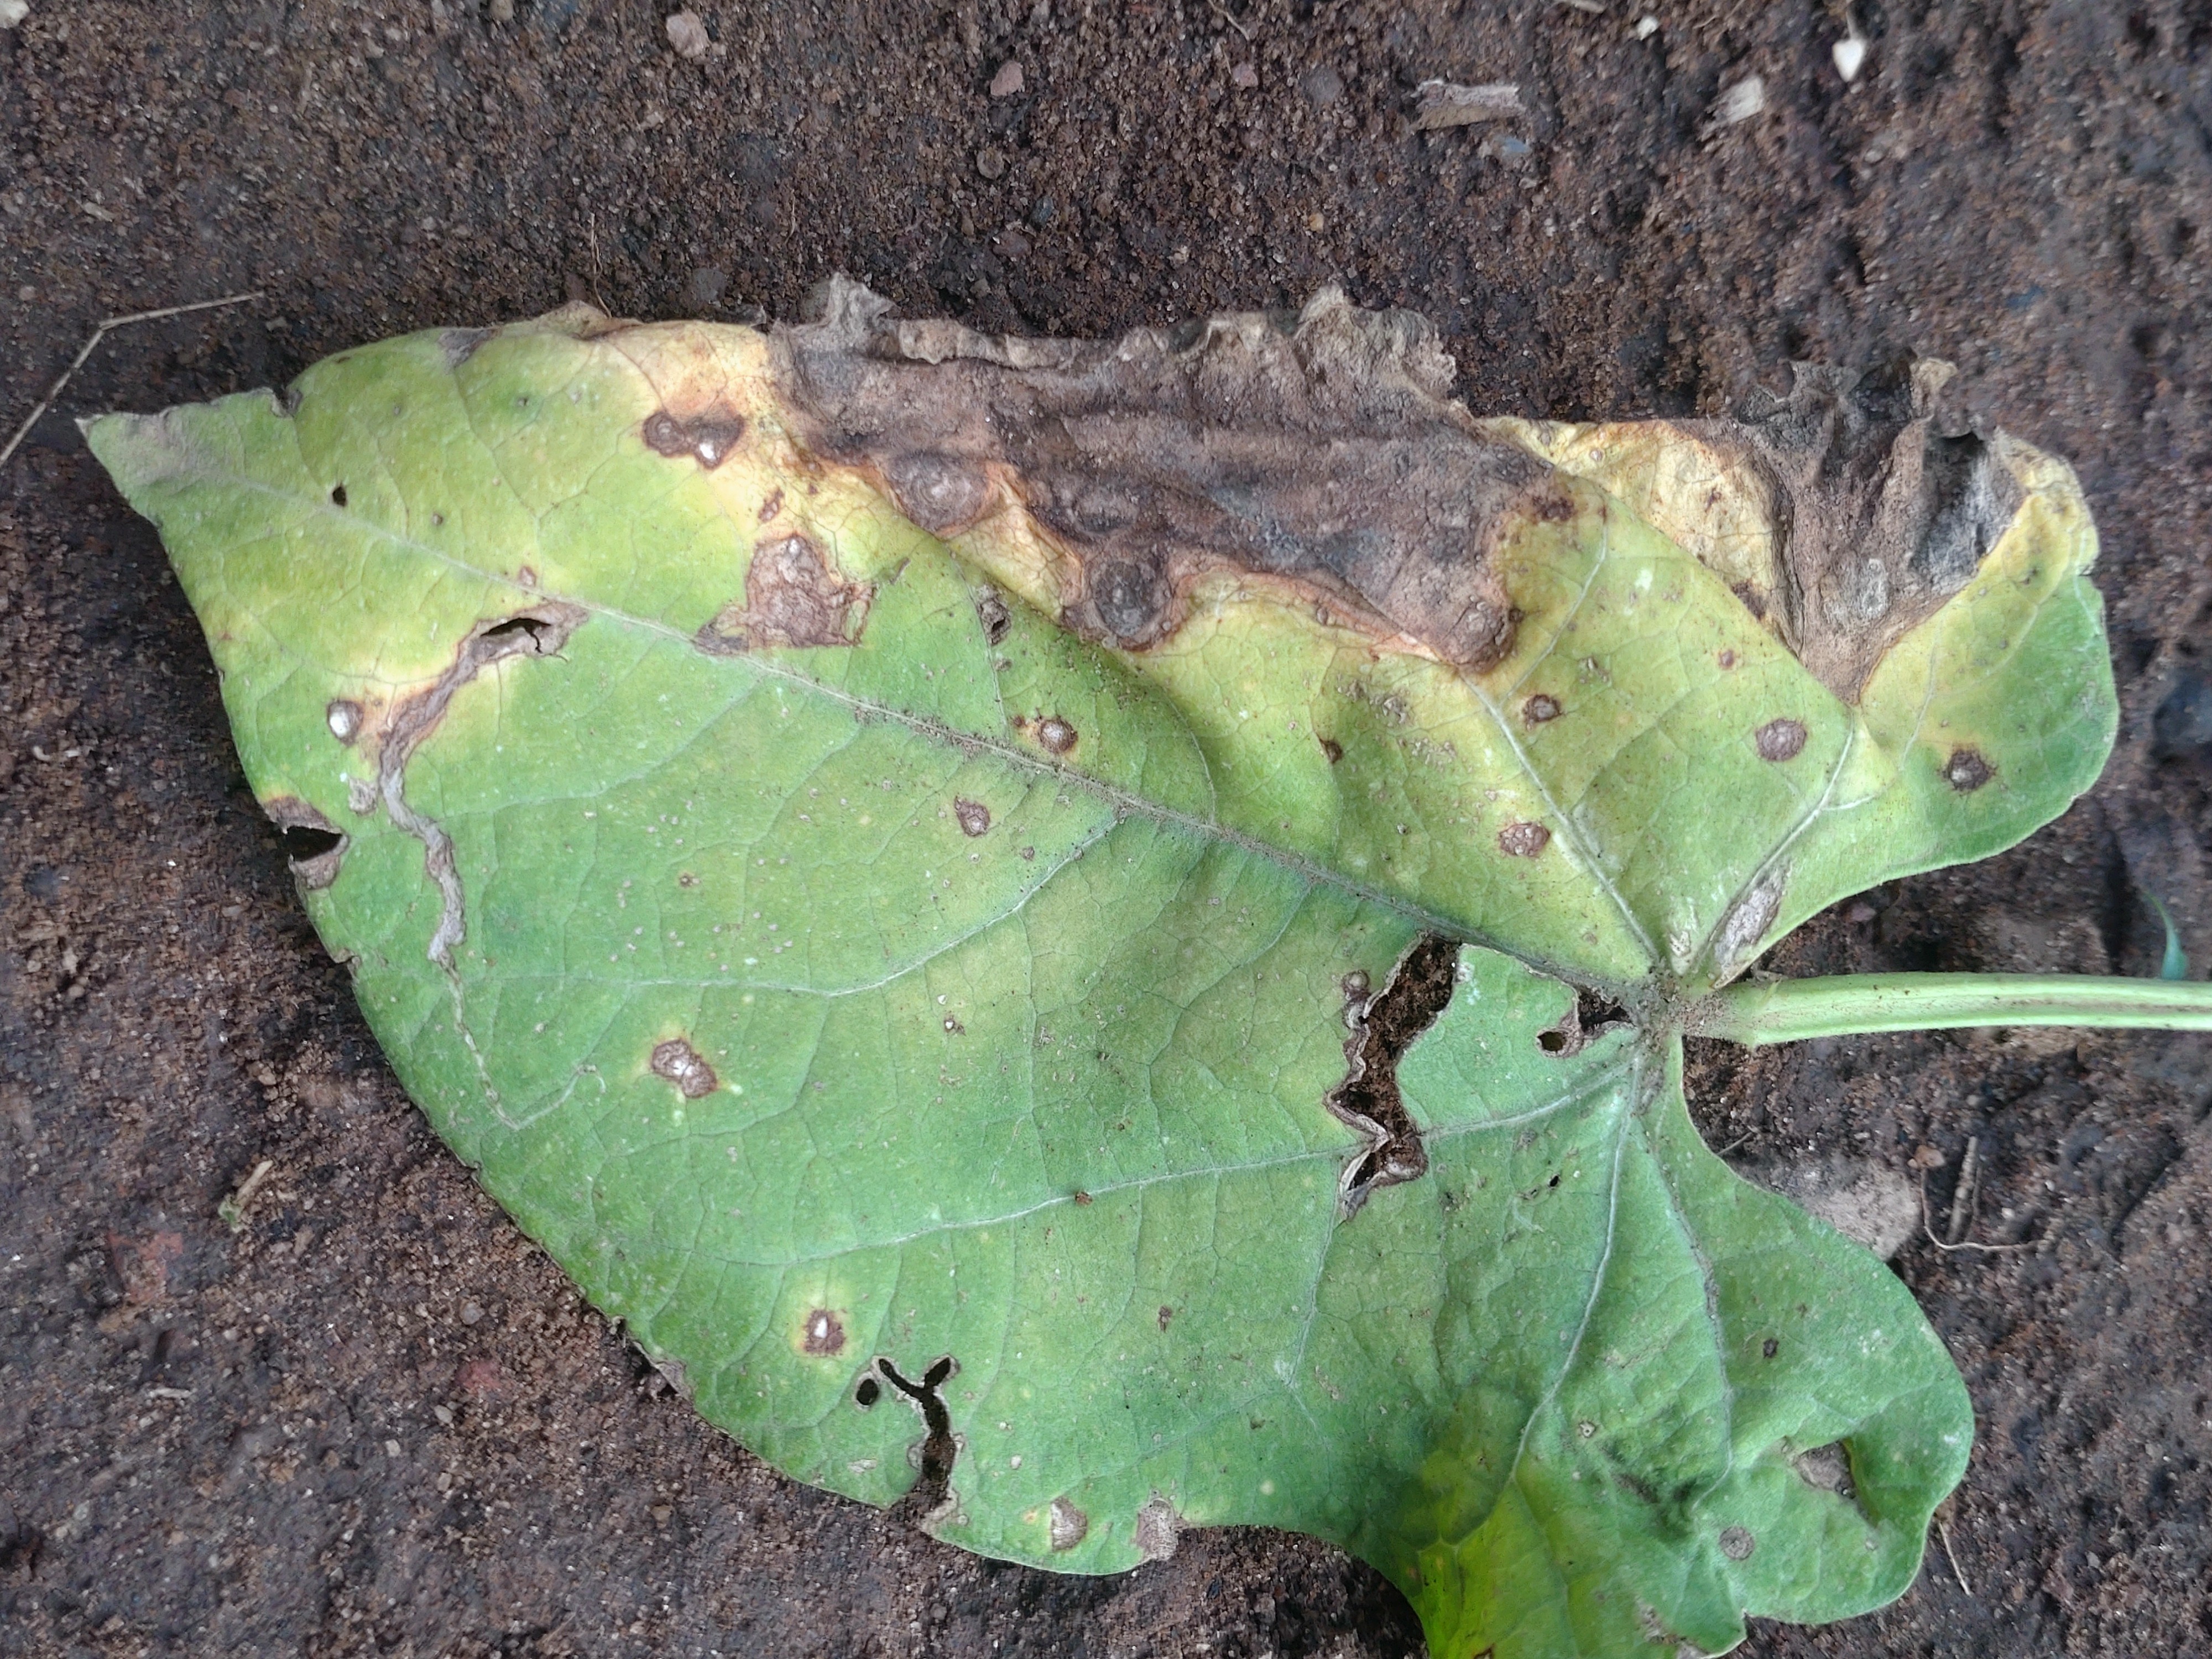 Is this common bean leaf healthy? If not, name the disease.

anthracnose
